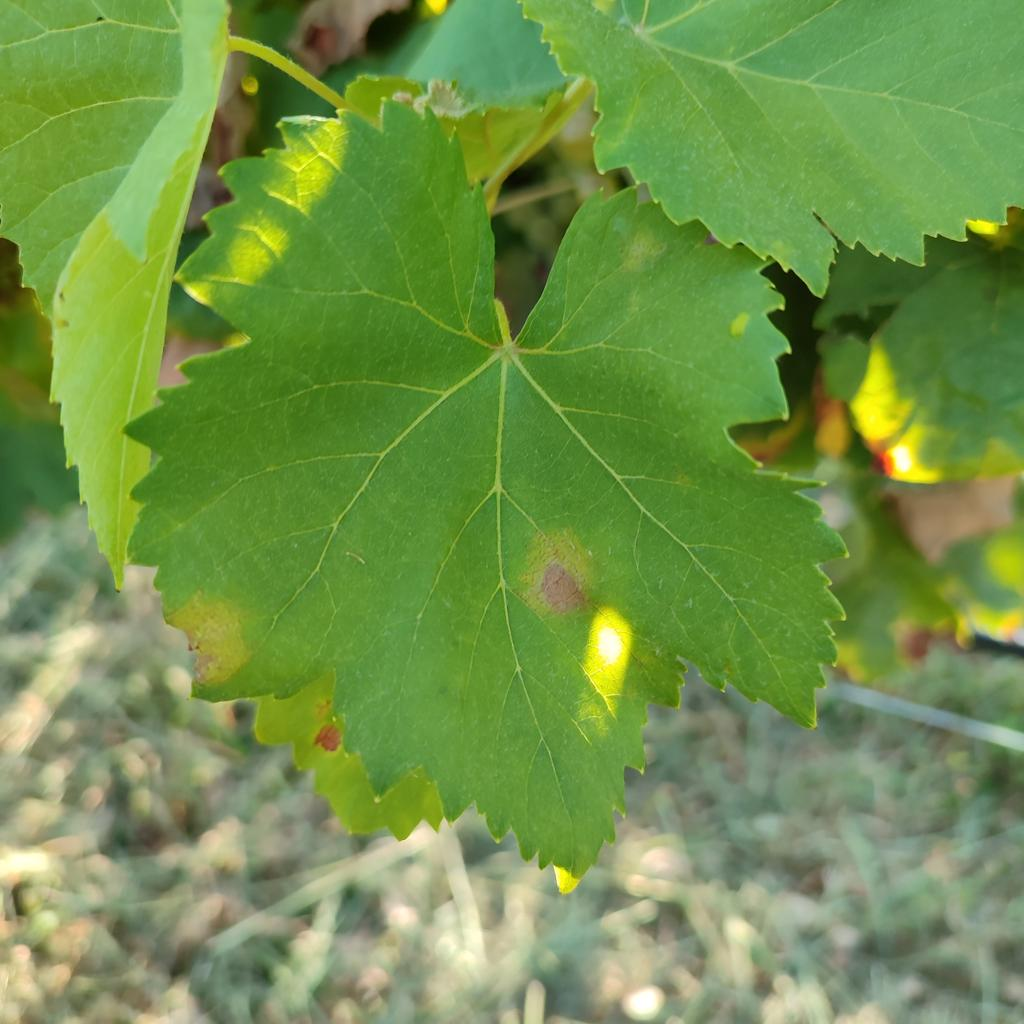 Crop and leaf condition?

grapevine, downy mildew
